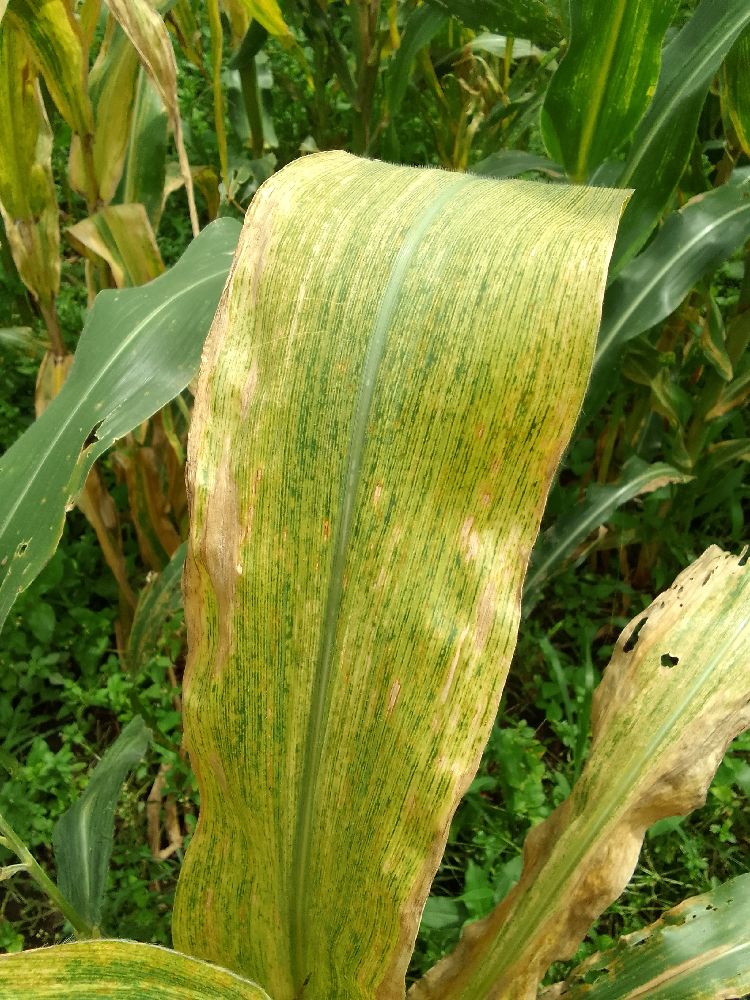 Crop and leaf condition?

maize, maize lethal necrosis
